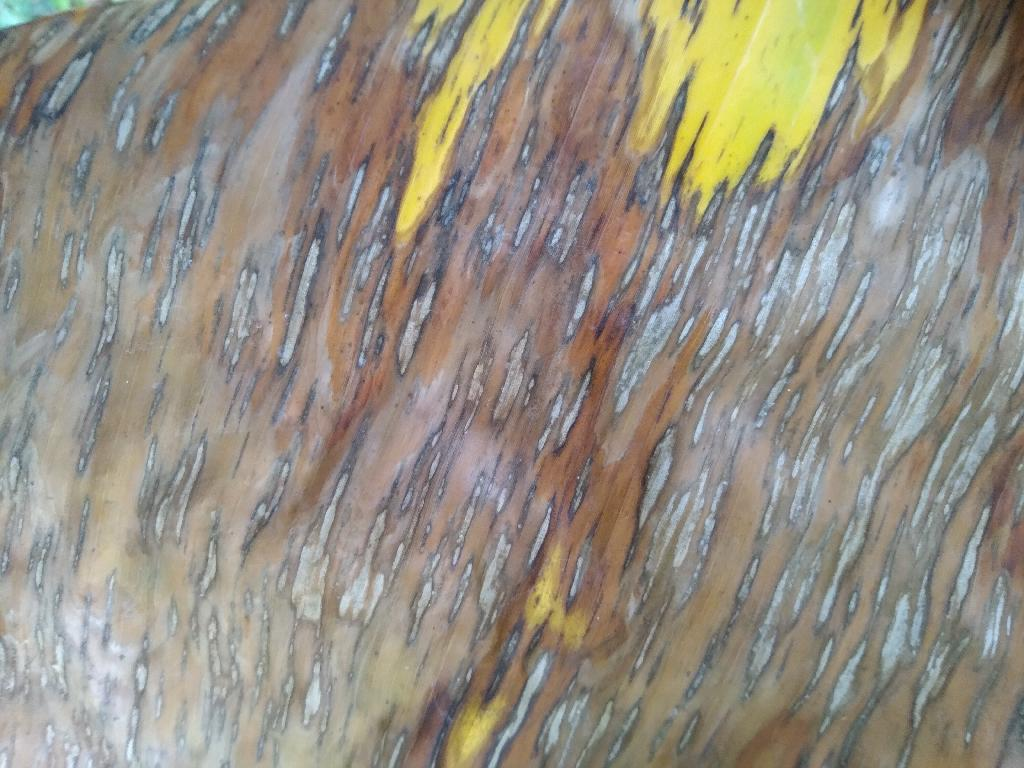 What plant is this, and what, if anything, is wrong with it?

banana, black sigatoka
